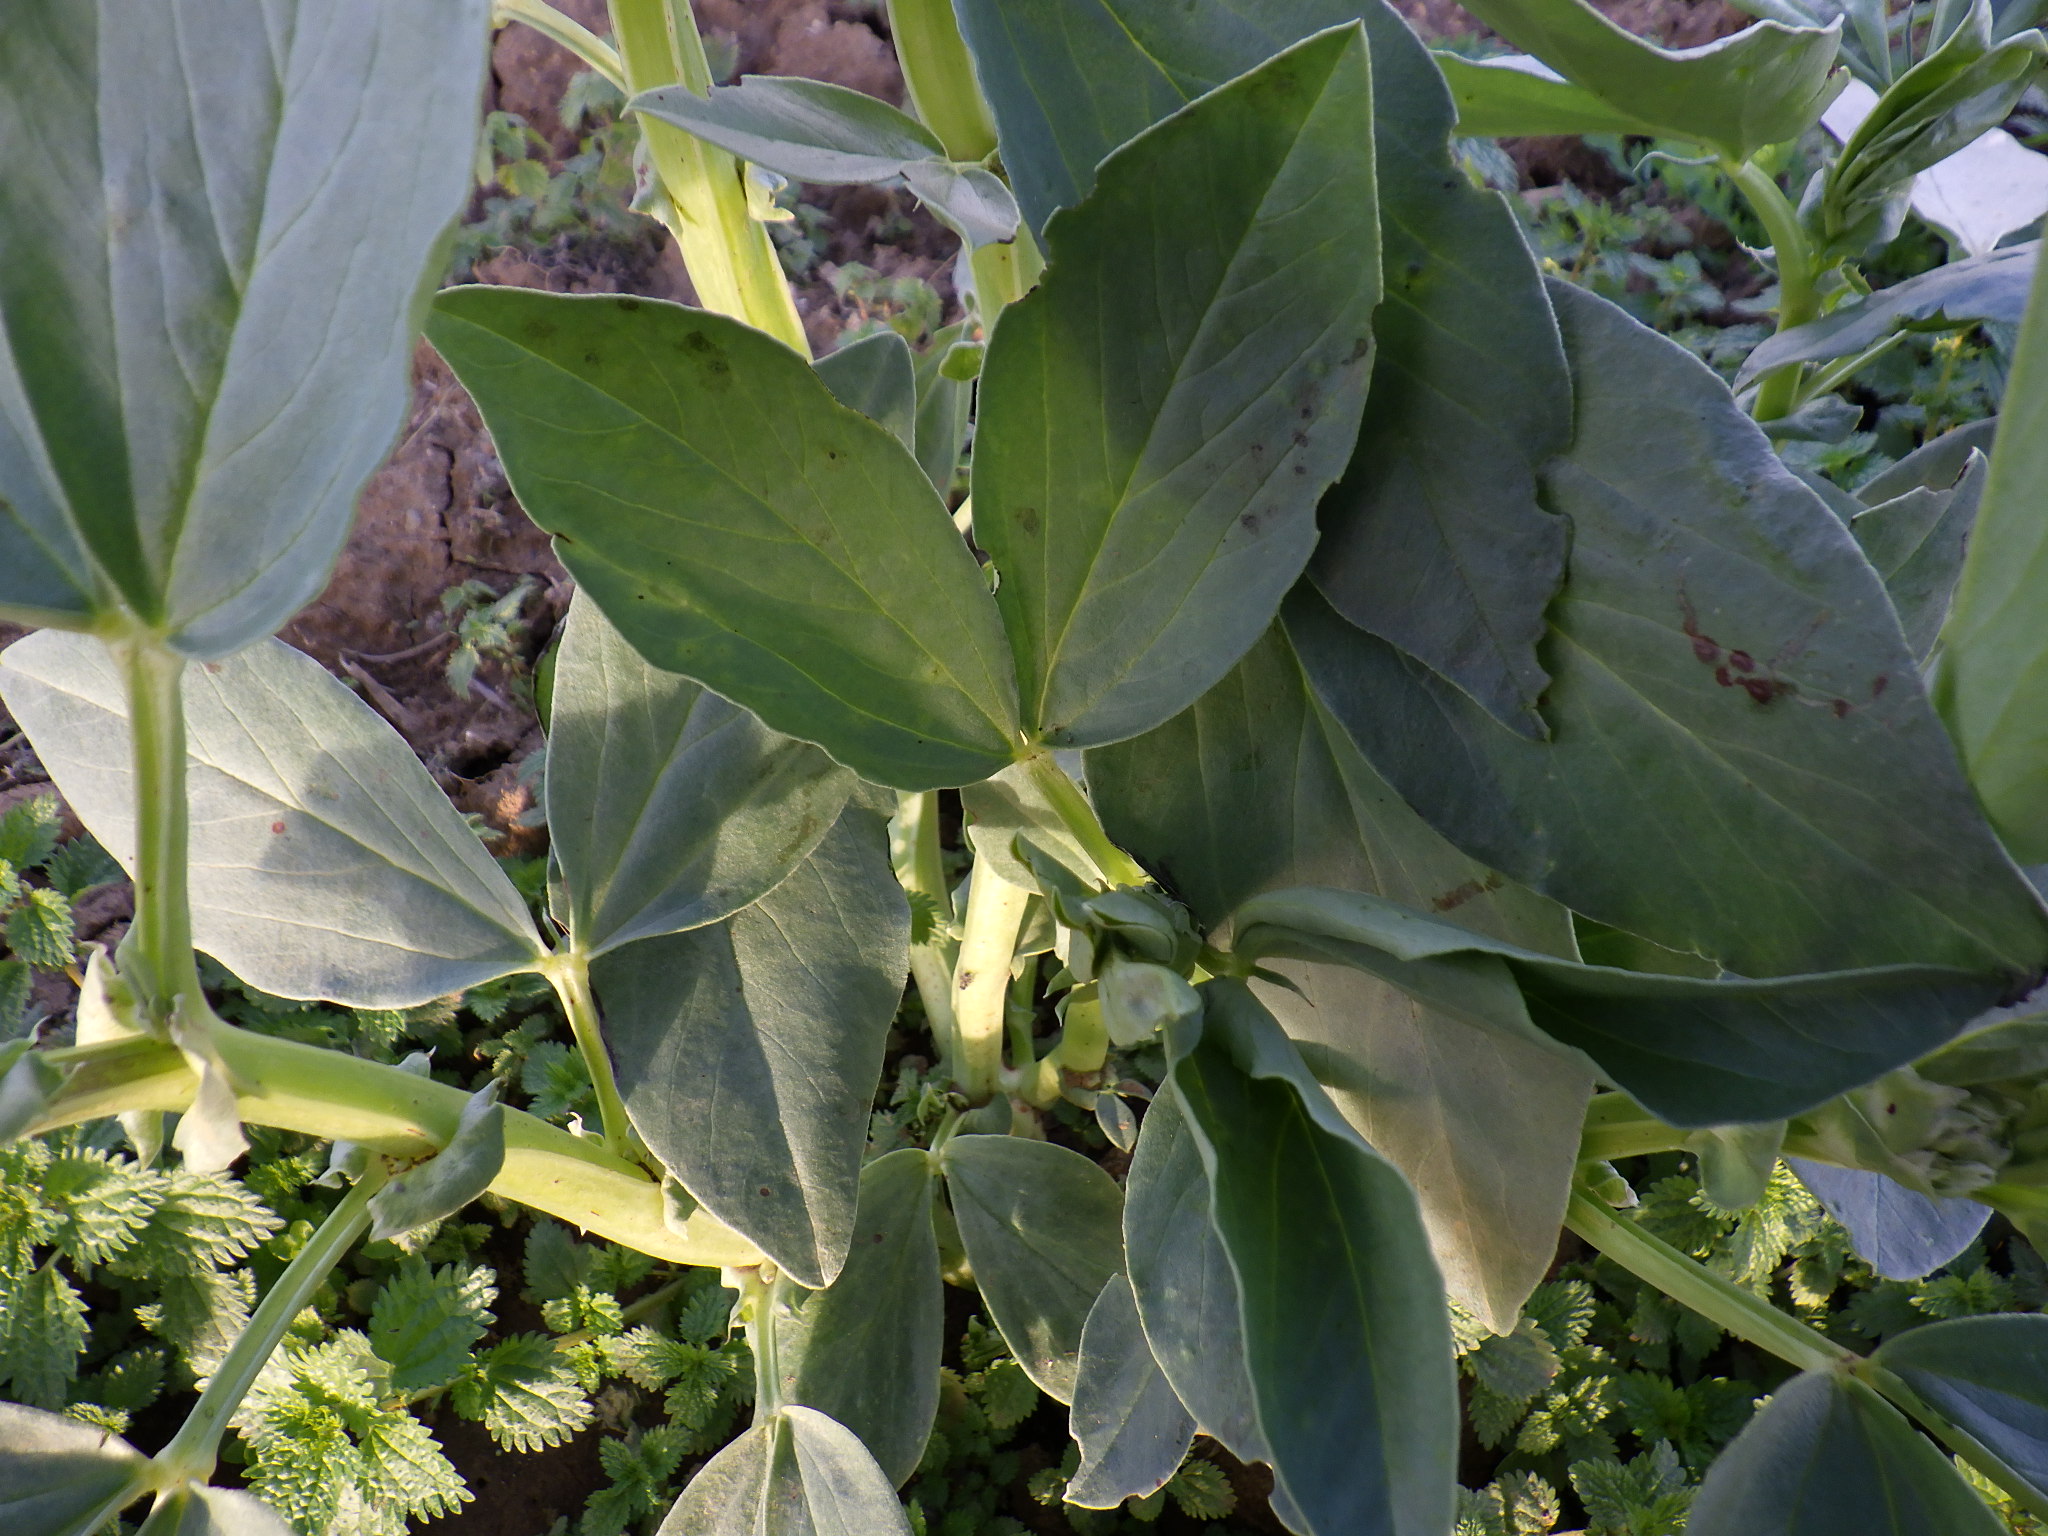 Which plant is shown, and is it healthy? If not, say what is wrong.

faba bean, chocolate spot
